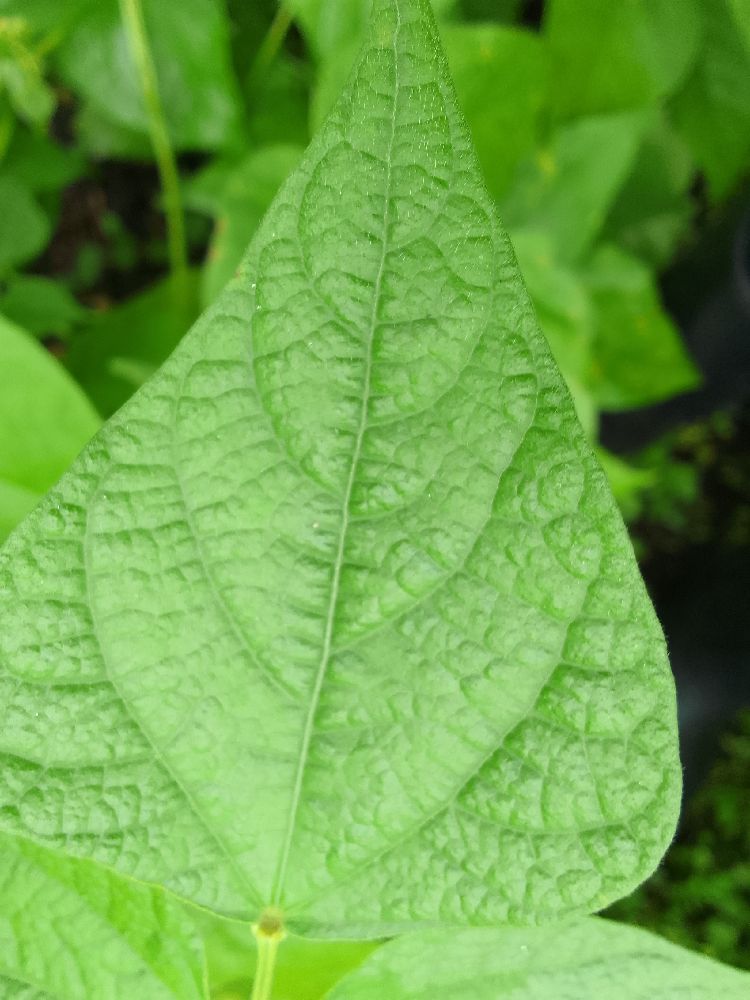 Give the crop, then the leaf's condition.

common bean, healthy
